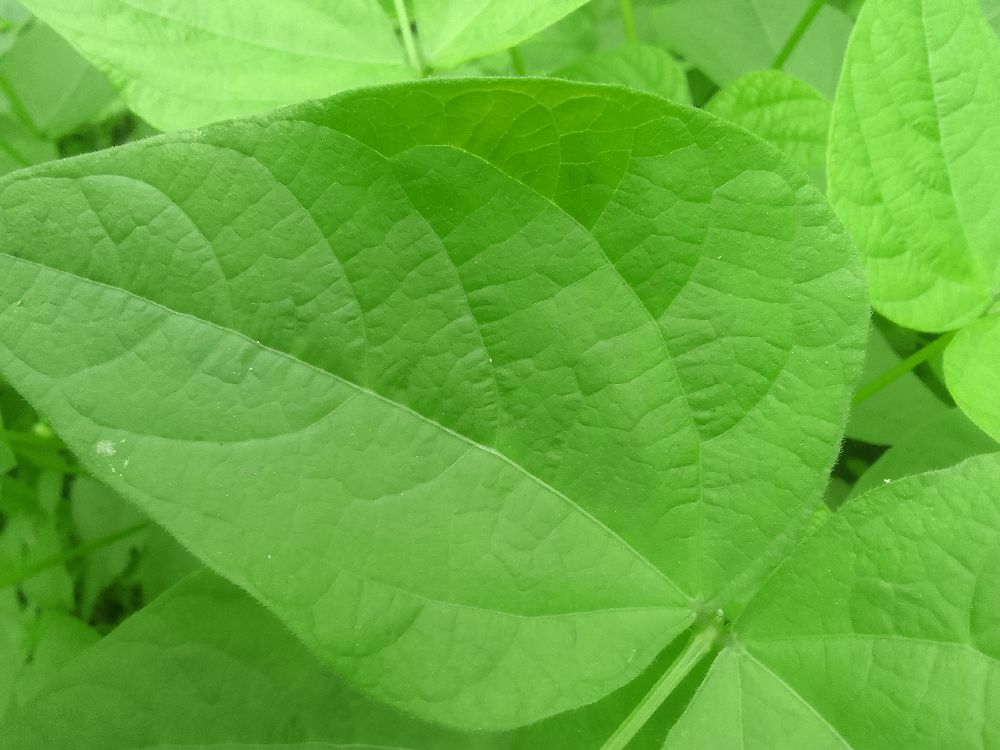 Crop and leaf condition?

common bean, healthy
